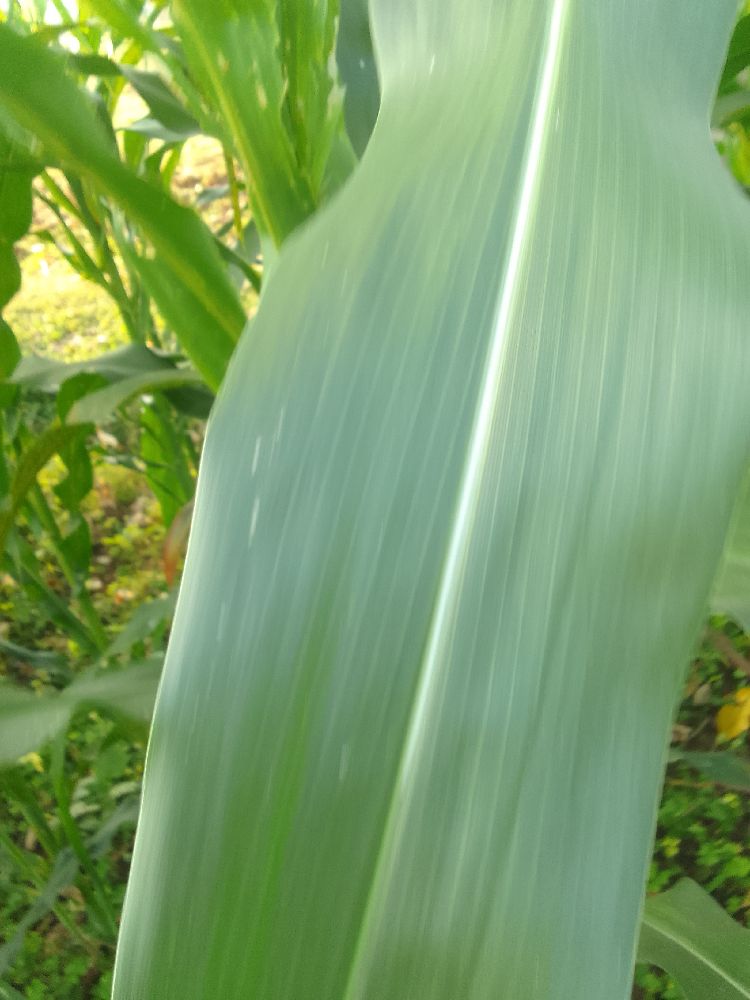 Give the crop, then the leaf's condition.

maize, healthy
